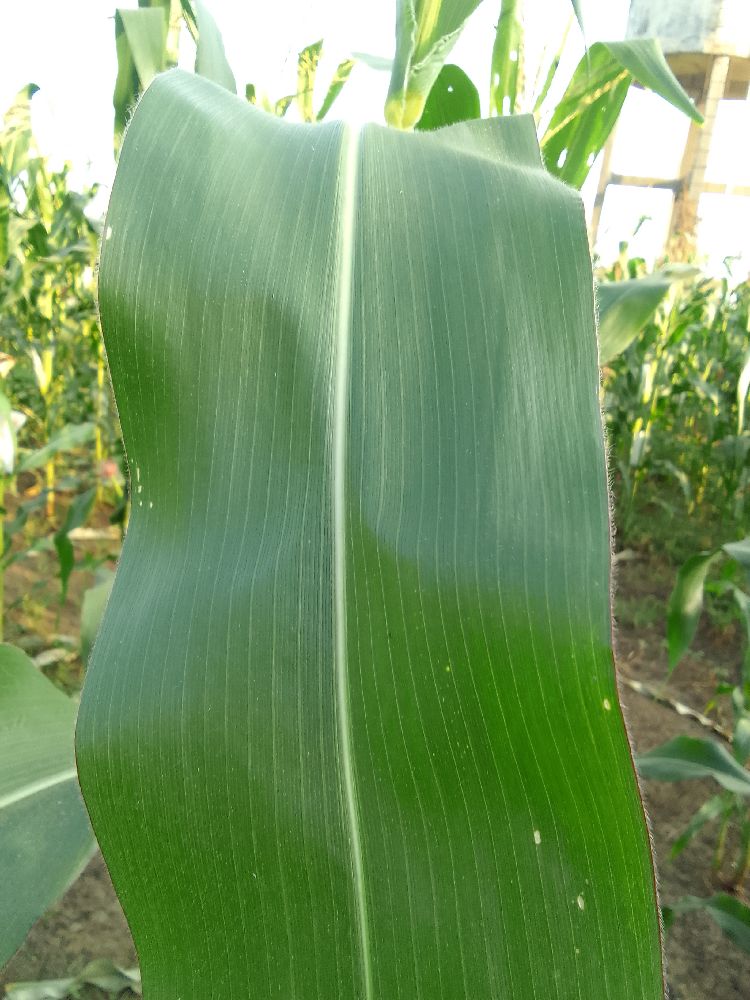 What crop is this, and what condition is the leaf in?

maize, healthy
